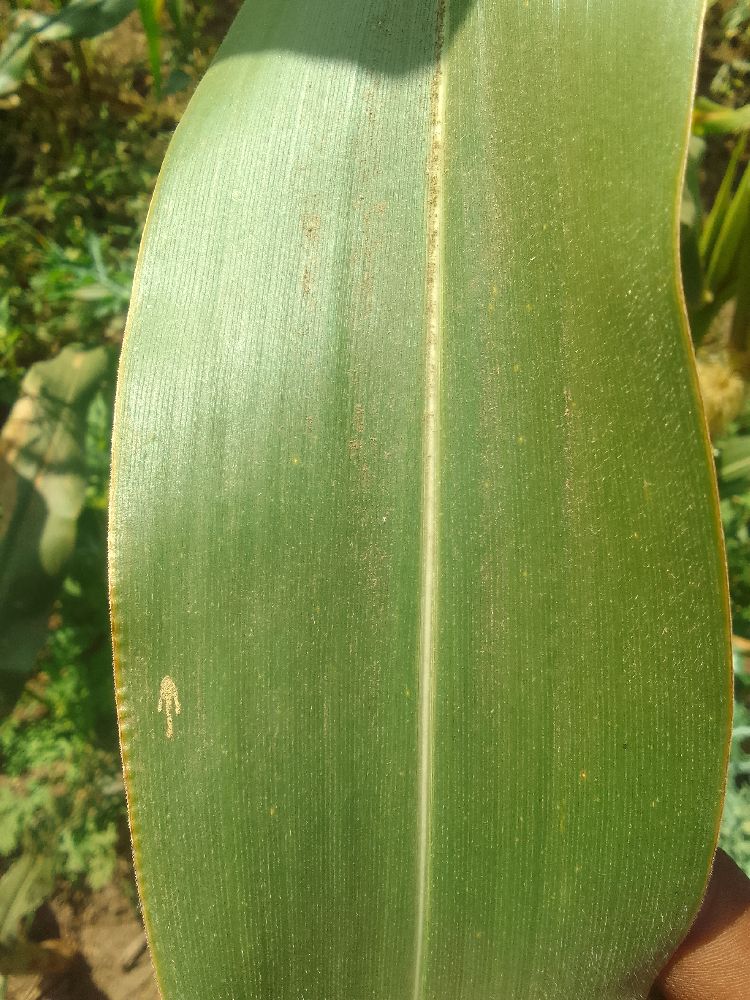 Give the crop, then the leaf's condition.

maize, healthy
